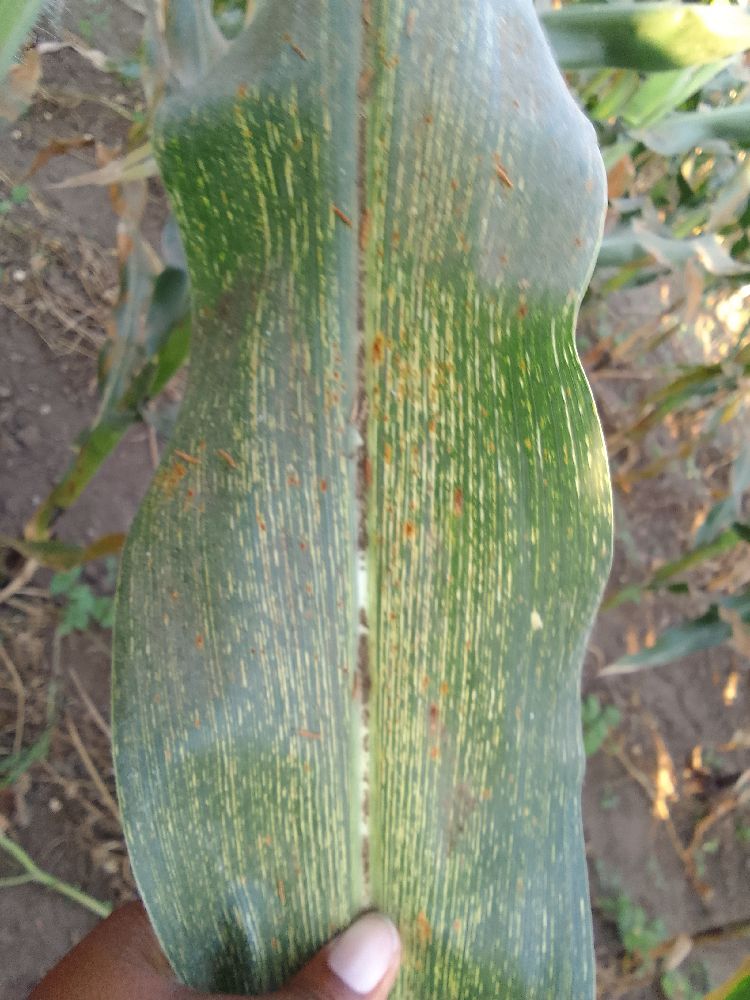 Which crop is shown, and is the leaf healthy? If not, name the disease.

maize, maize streak virus
